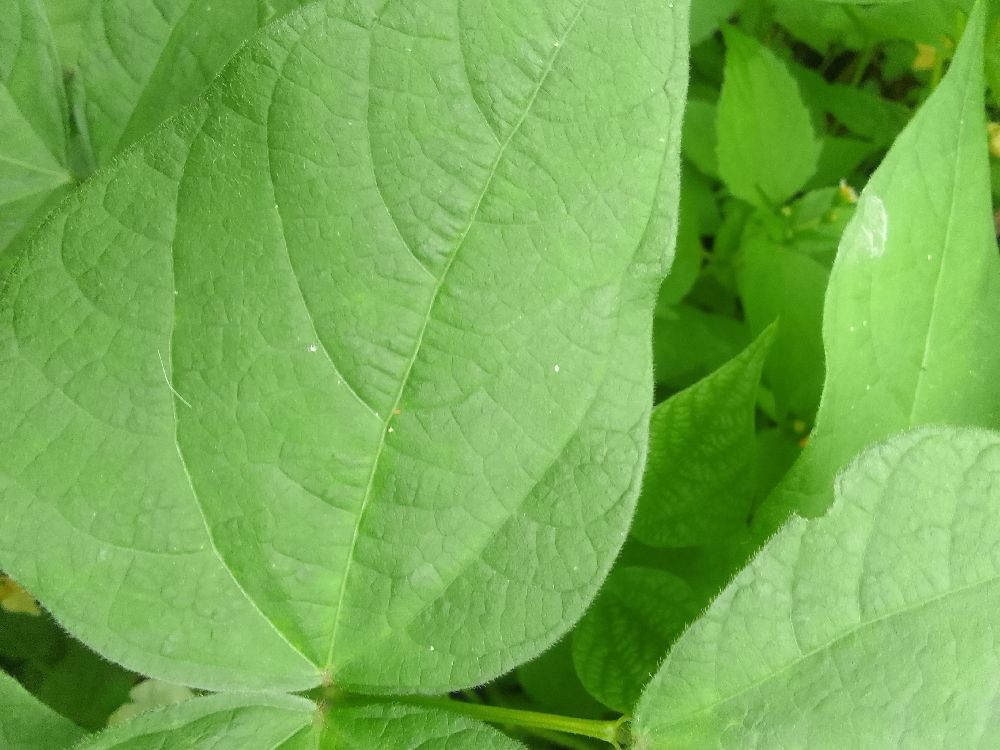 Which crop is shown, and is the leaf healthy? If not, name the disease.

common bean, healthy
